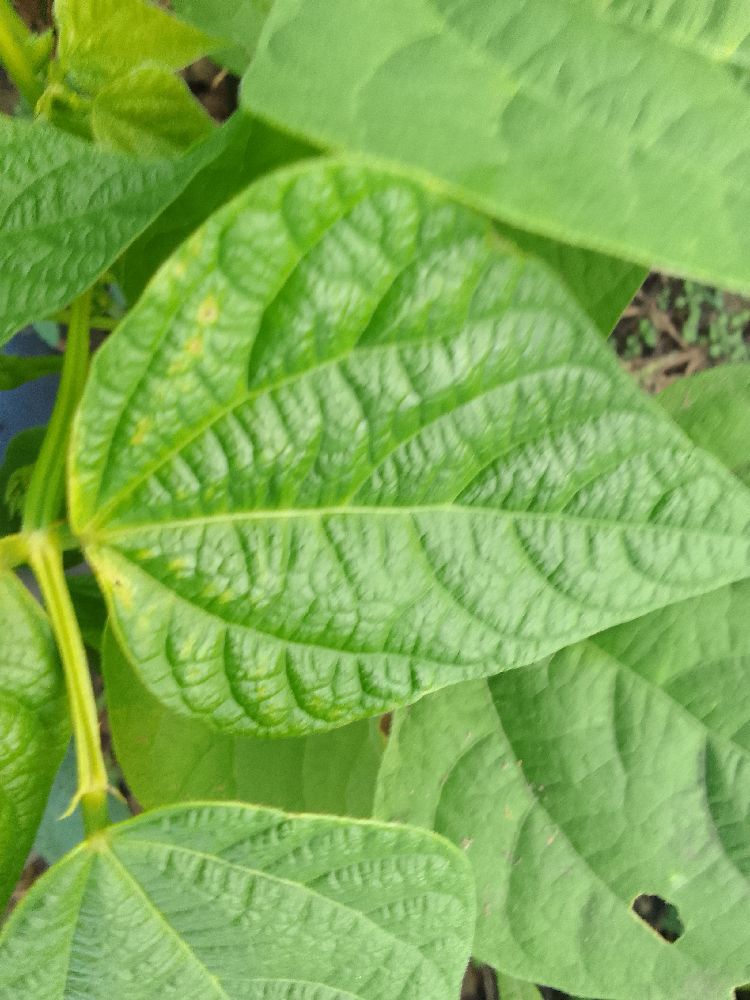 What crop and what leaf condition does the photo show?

common bean, healthy
